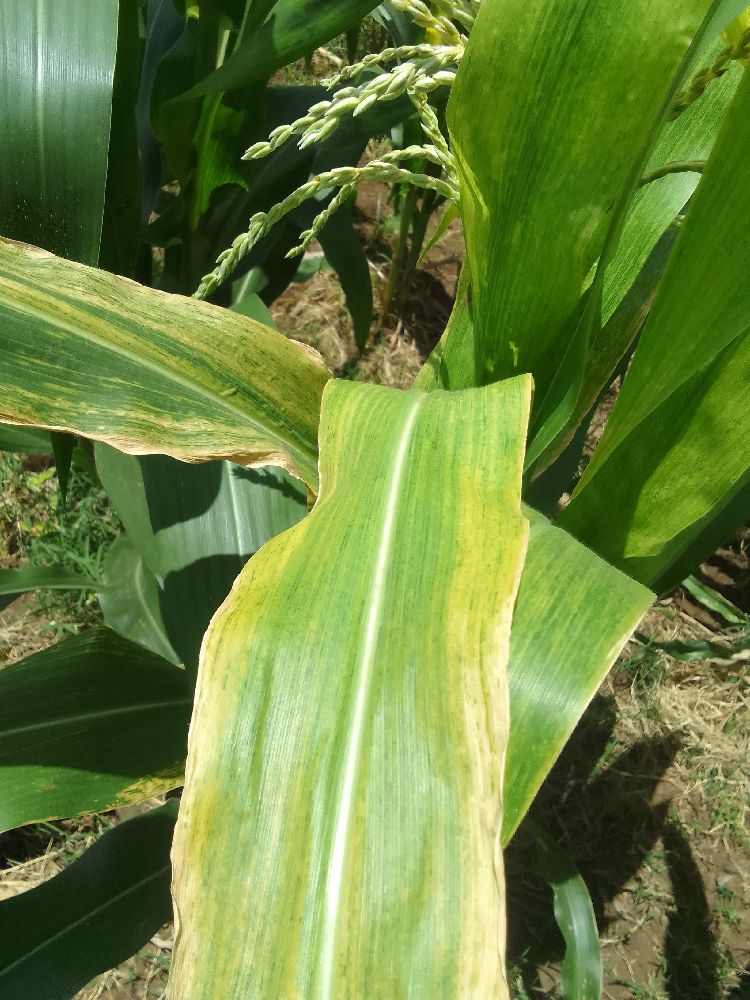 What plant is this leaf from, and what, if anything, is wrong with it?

maize, maize lethal necrosis
